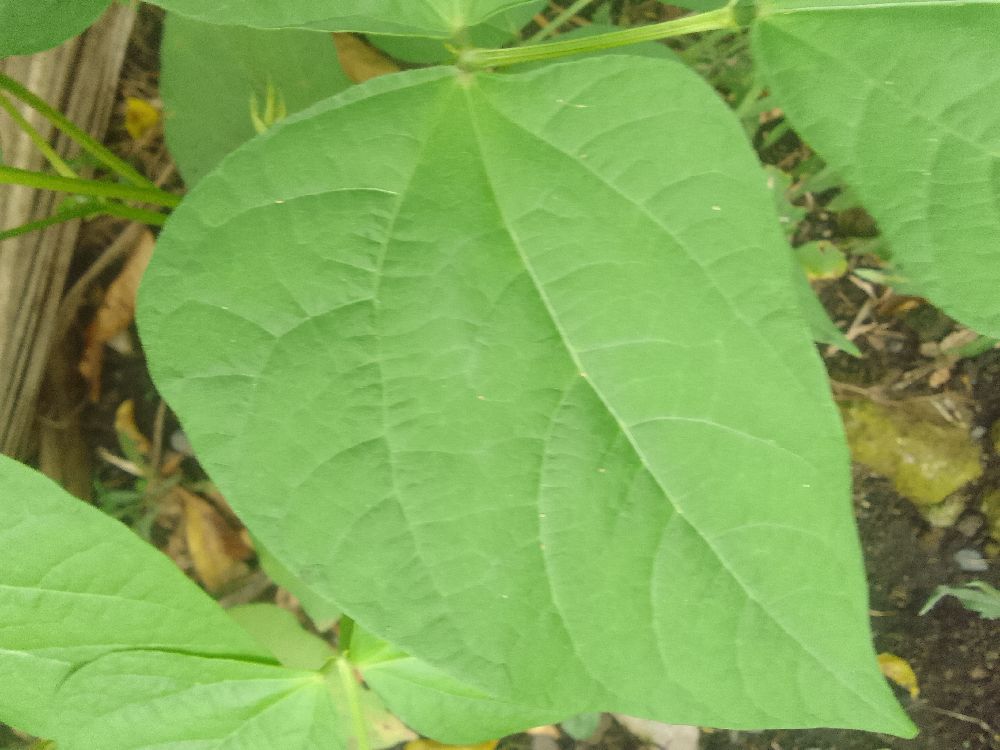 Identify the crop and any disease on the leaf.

common bean, healthy
